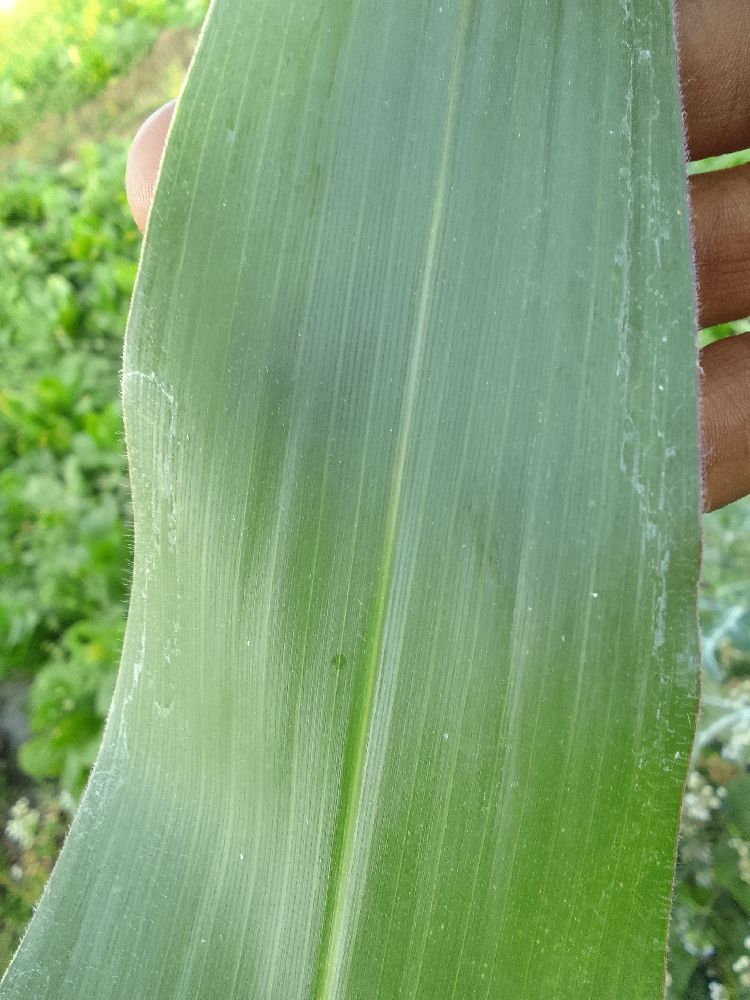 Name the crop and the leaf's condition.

maize, healthy
